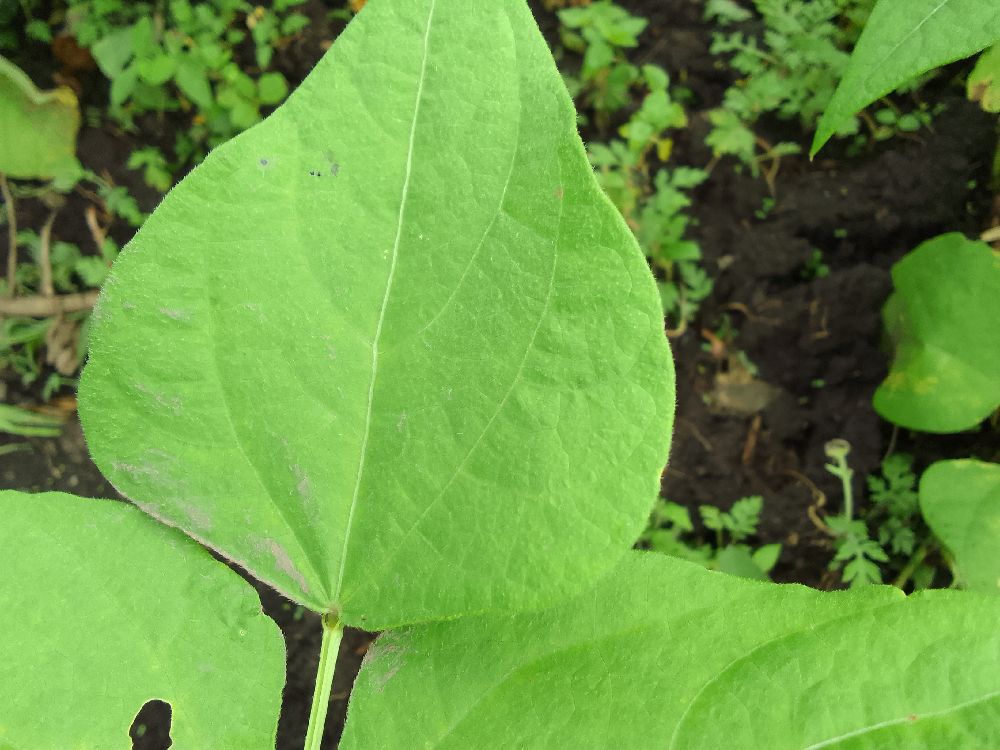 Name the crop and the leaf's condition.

common bean, healthy
